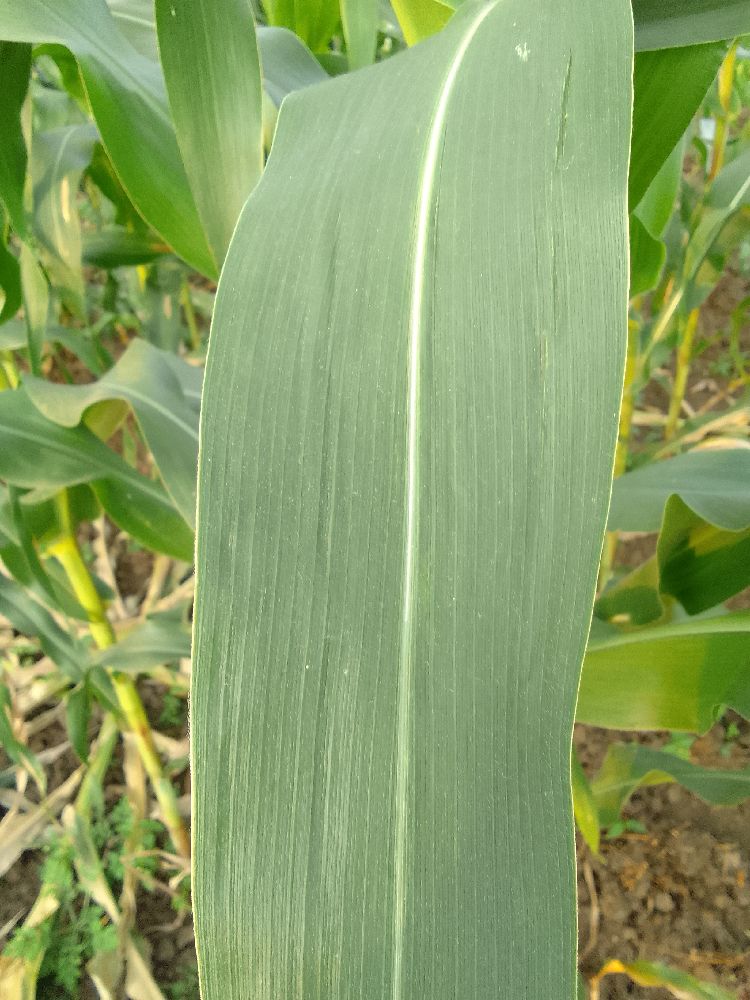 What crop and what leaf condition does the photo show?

maize, healthy
